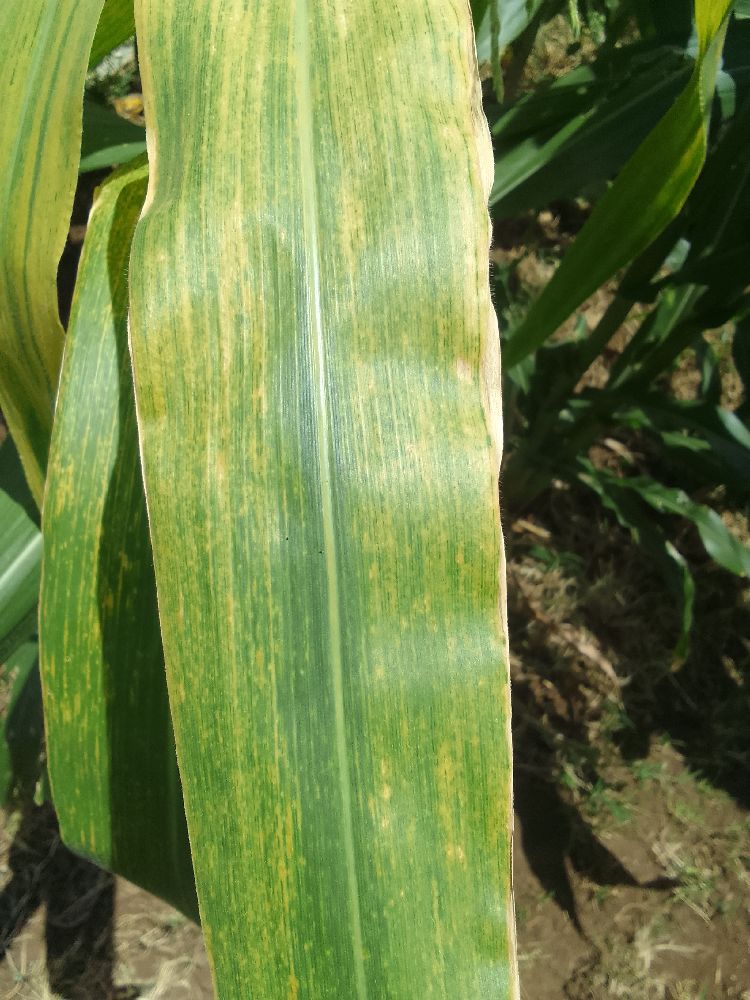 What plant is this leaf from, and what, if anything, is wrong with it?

maize, maize lethal necrosis
